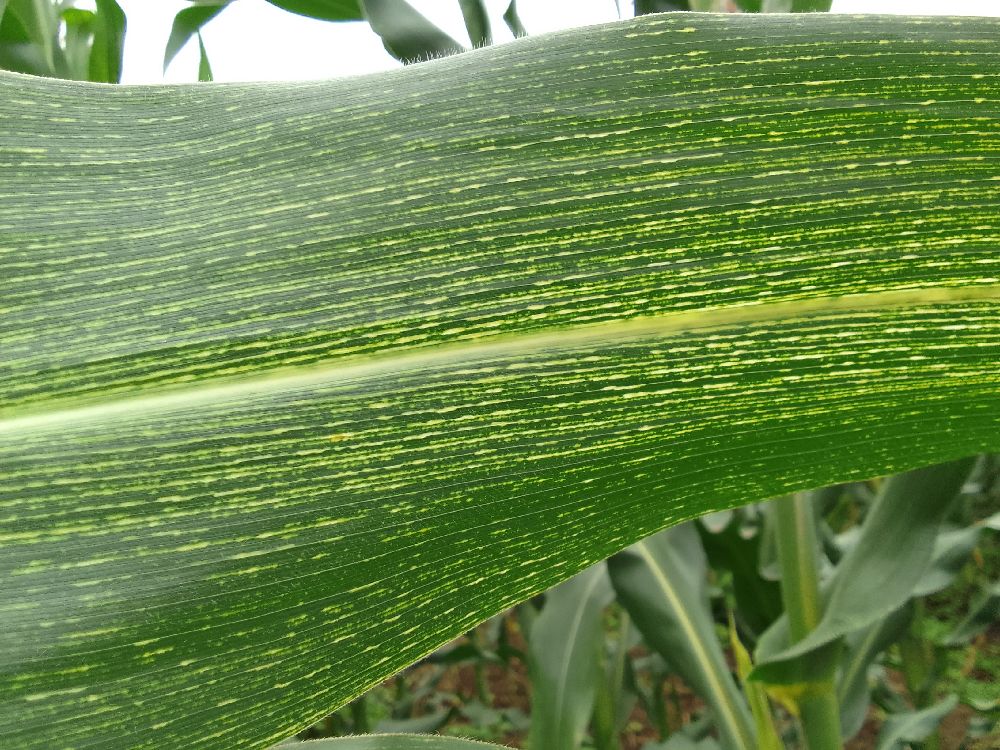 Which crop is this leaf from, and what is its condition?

maize, maize streak virus
